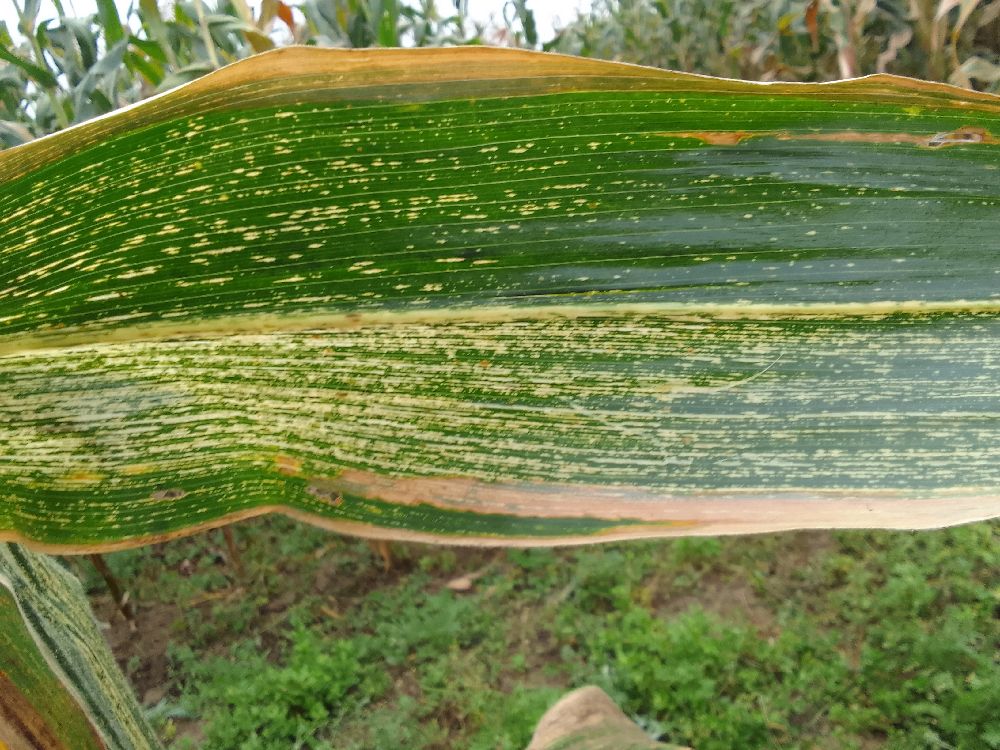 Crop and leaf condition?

maize, maize streak virus
